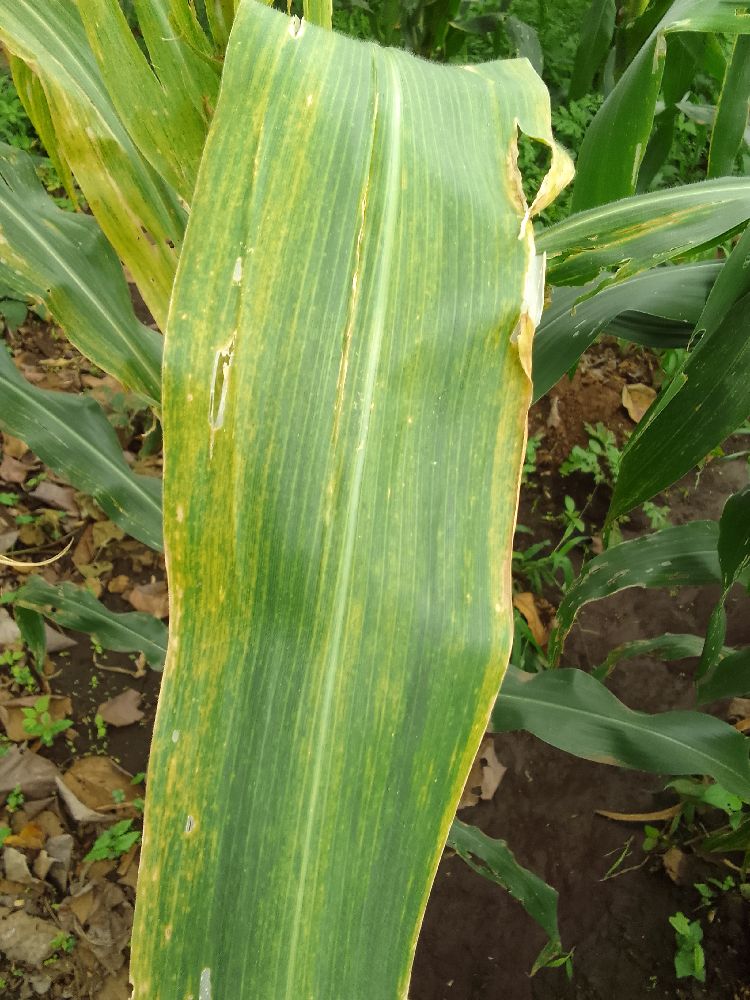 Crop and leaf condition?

maize, maize lethal necrosis
